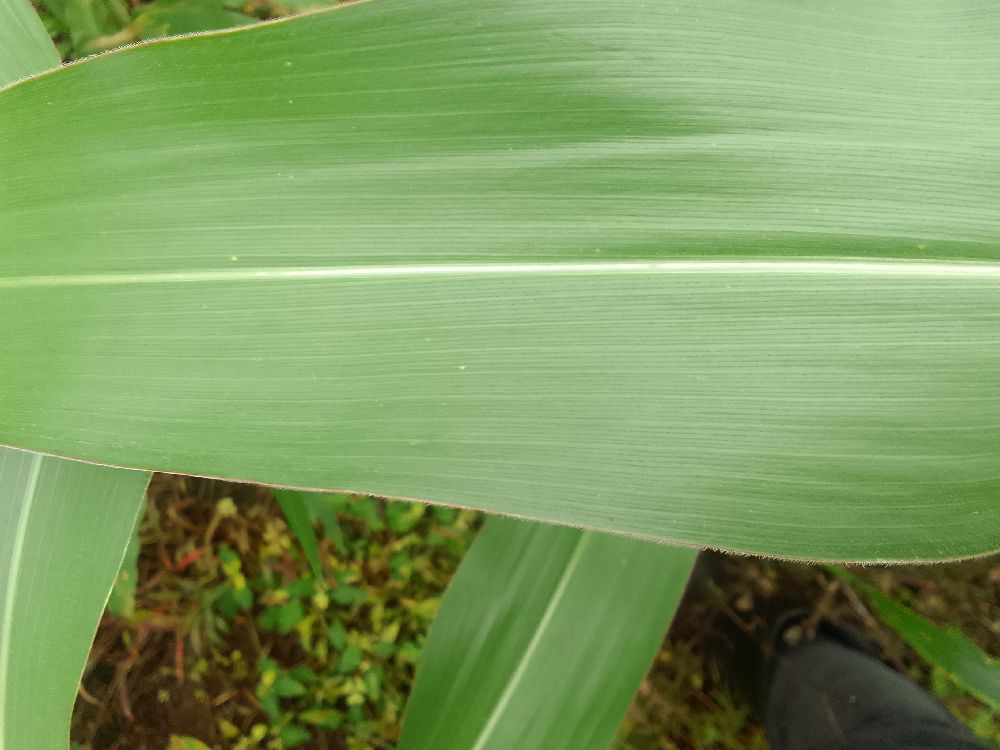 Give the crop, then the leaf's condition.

maize, healthy
